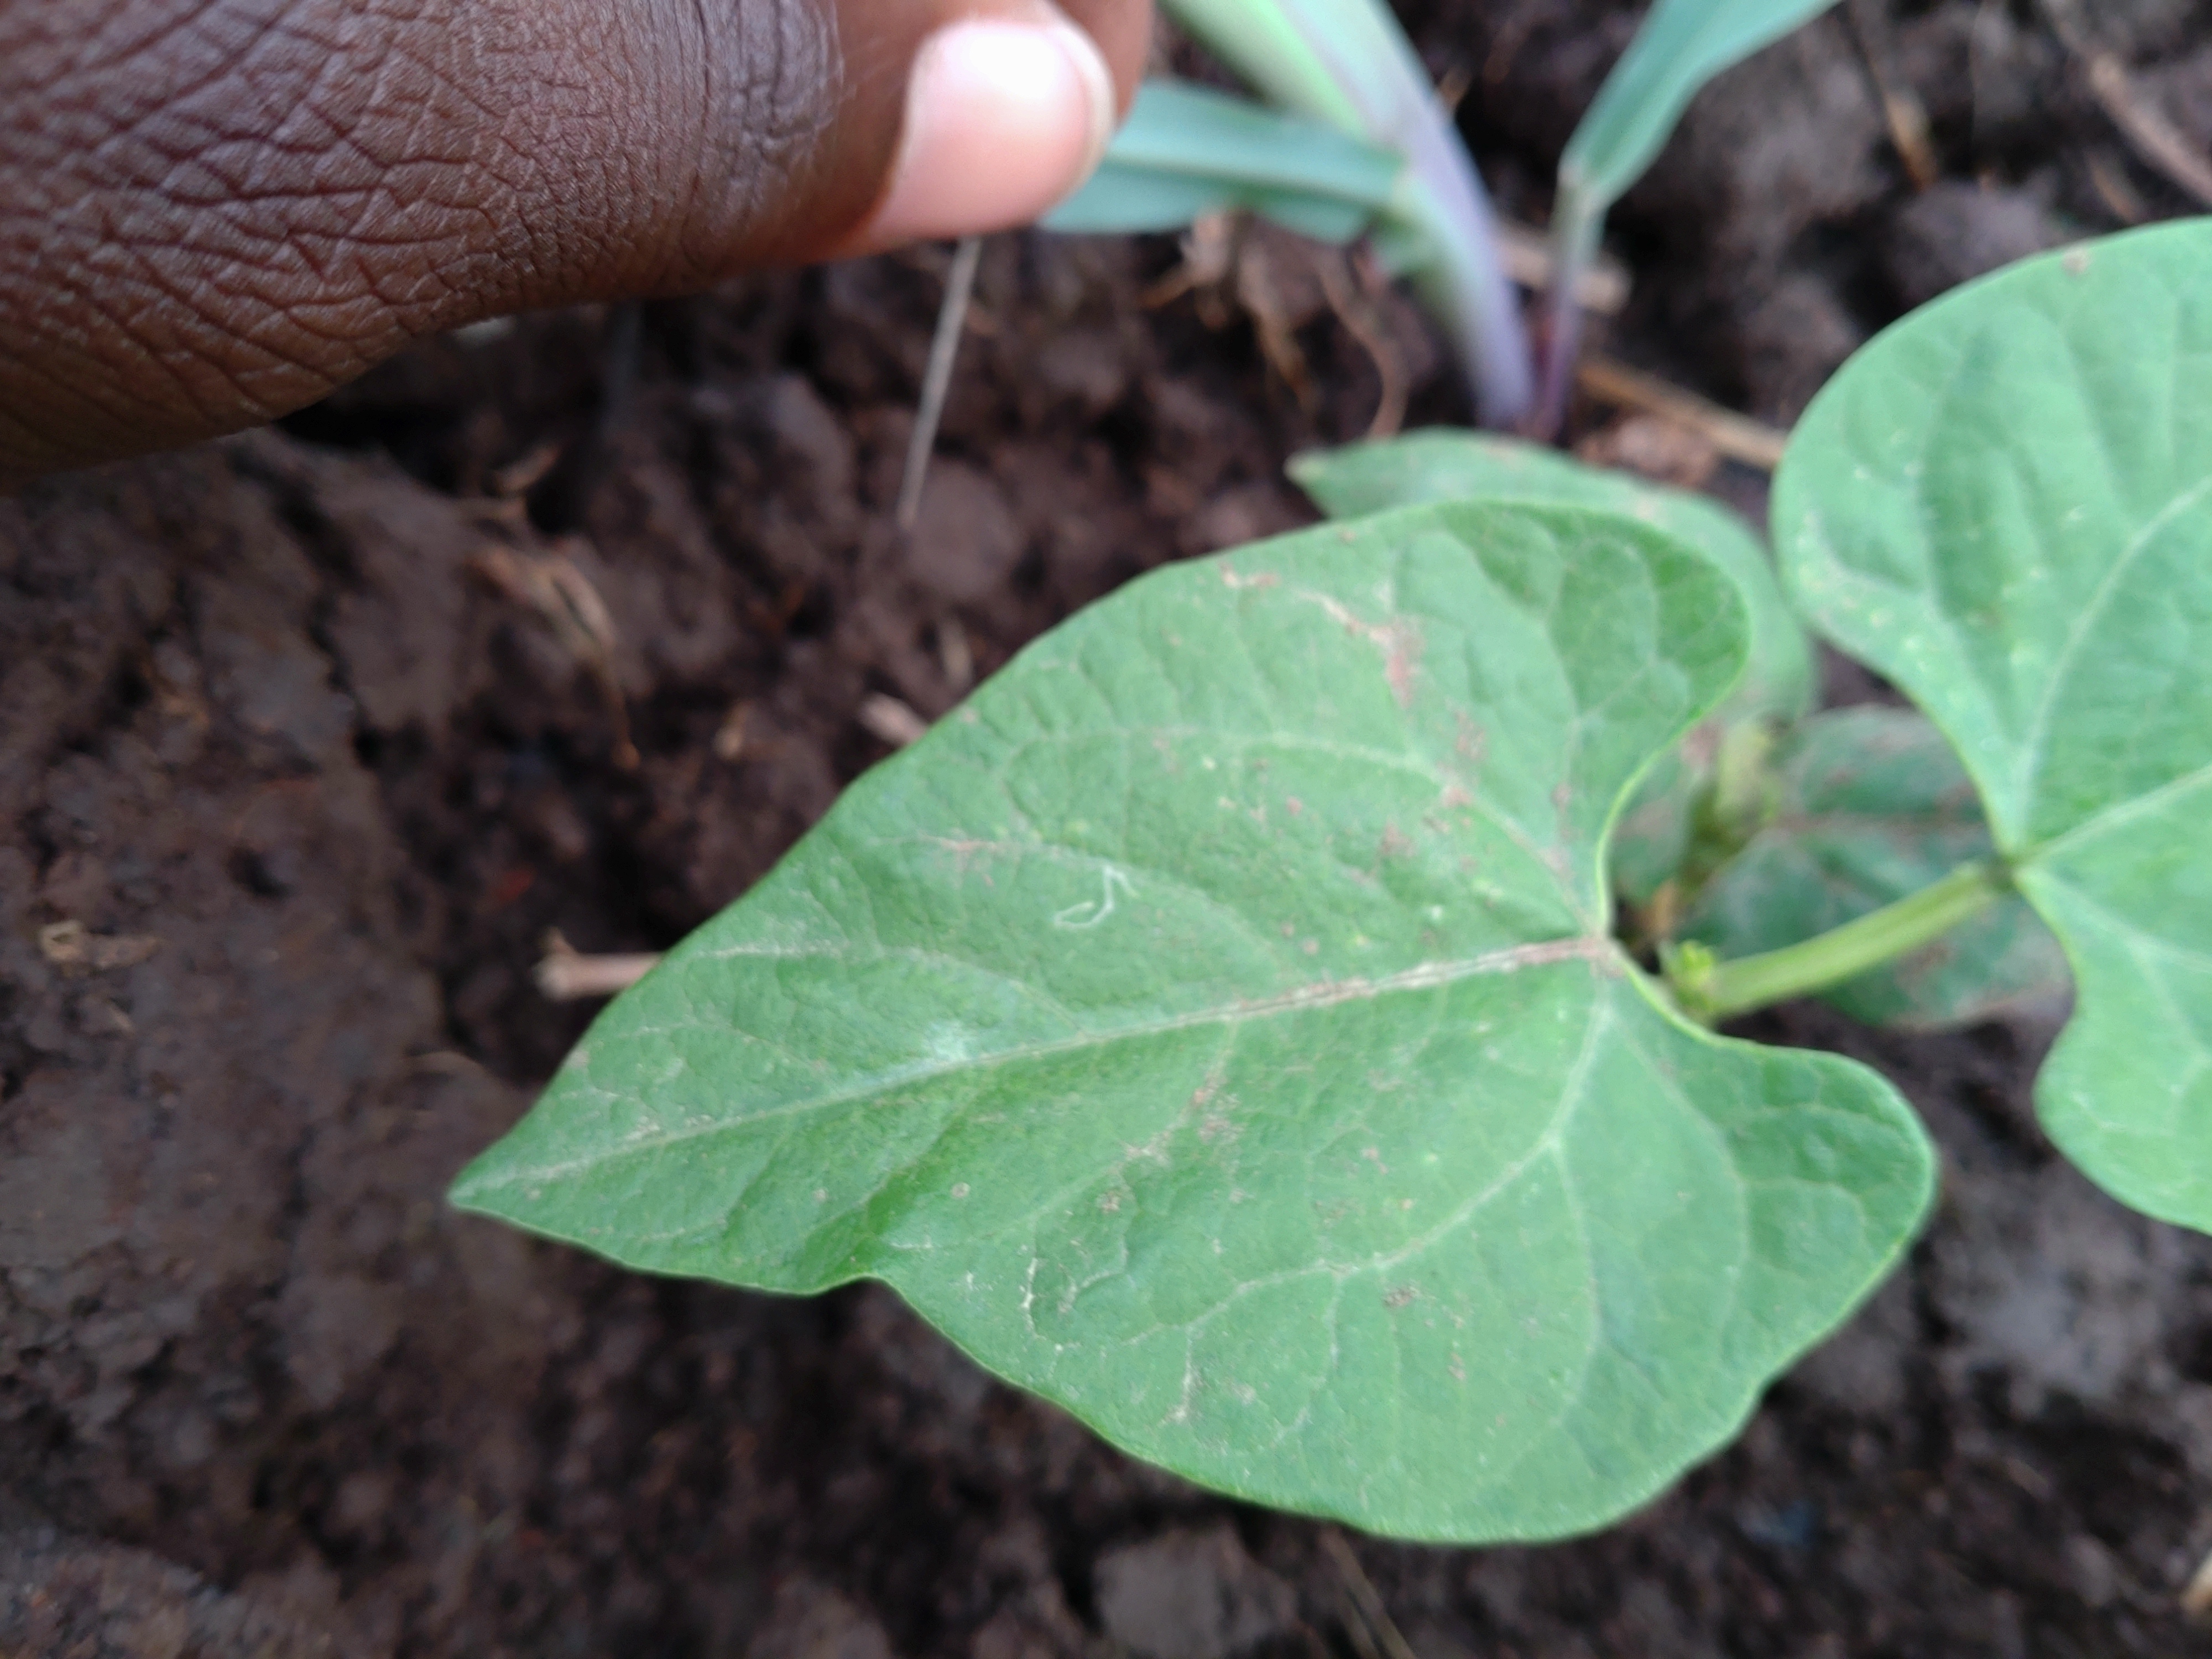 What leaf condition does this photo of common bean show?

healthy
